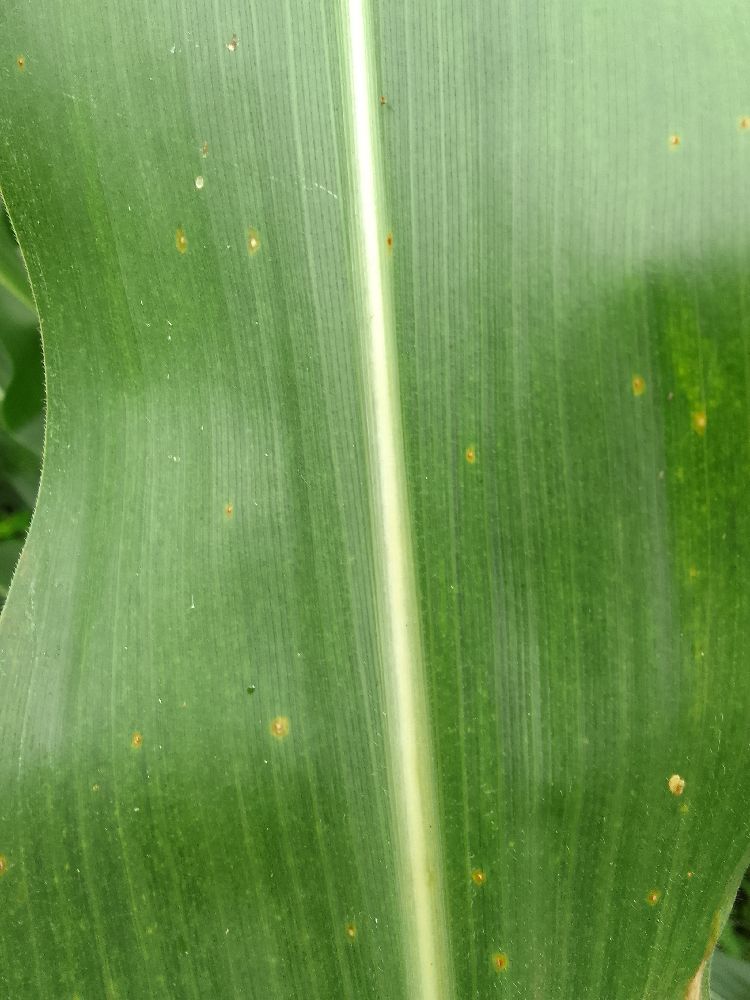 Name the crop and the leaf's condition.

maize, healthy
